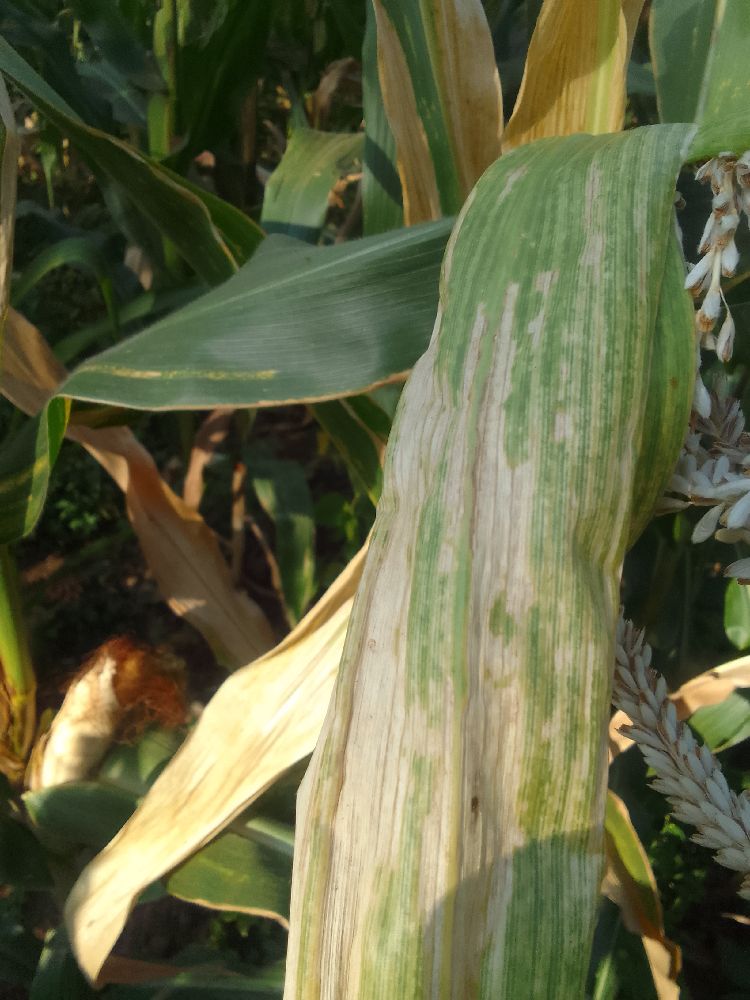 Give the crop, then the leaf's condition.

maize, maize lethal necrosis
